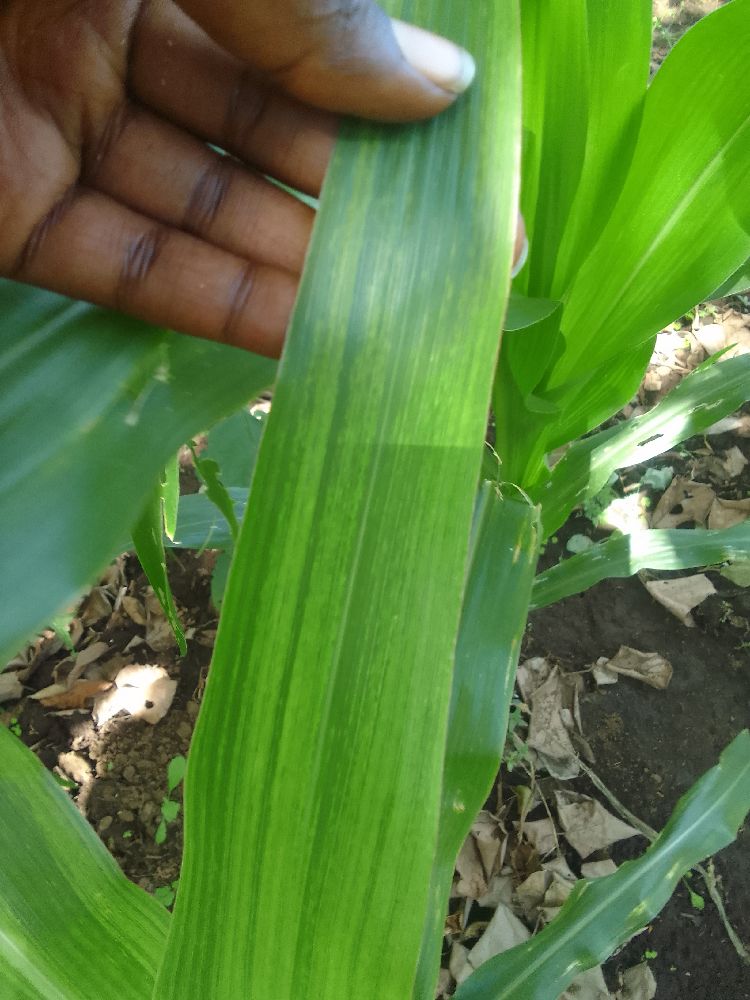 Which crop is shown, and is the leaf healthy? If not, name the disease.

maize, maize lethal necrosis
